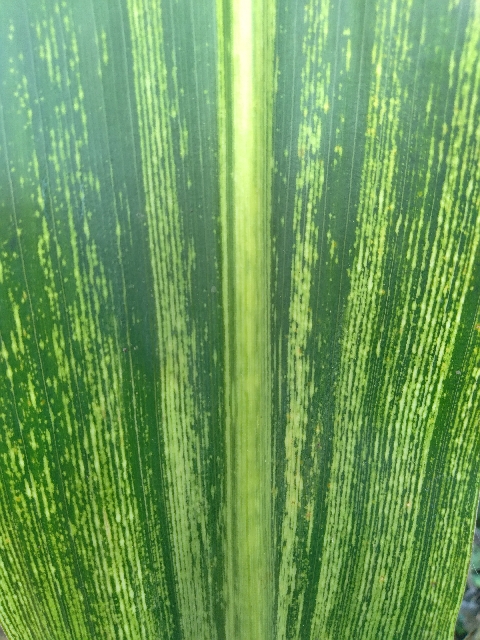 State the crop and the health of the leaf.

maize, maize streak virus
